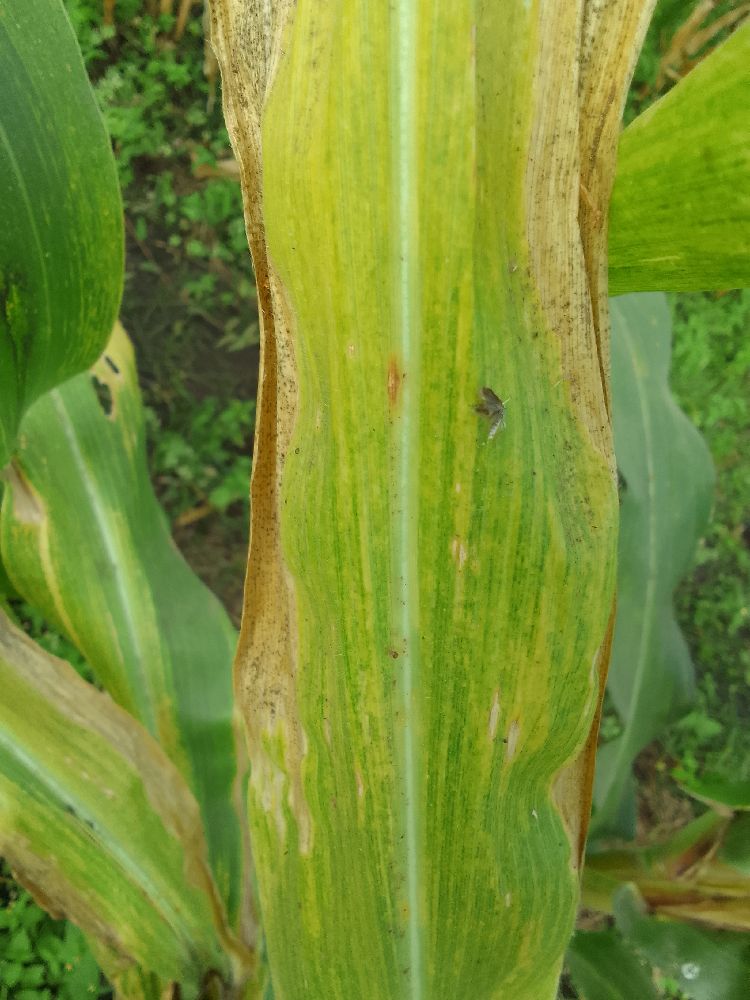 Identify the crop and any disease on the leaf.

maize, maize lethal necrosis
